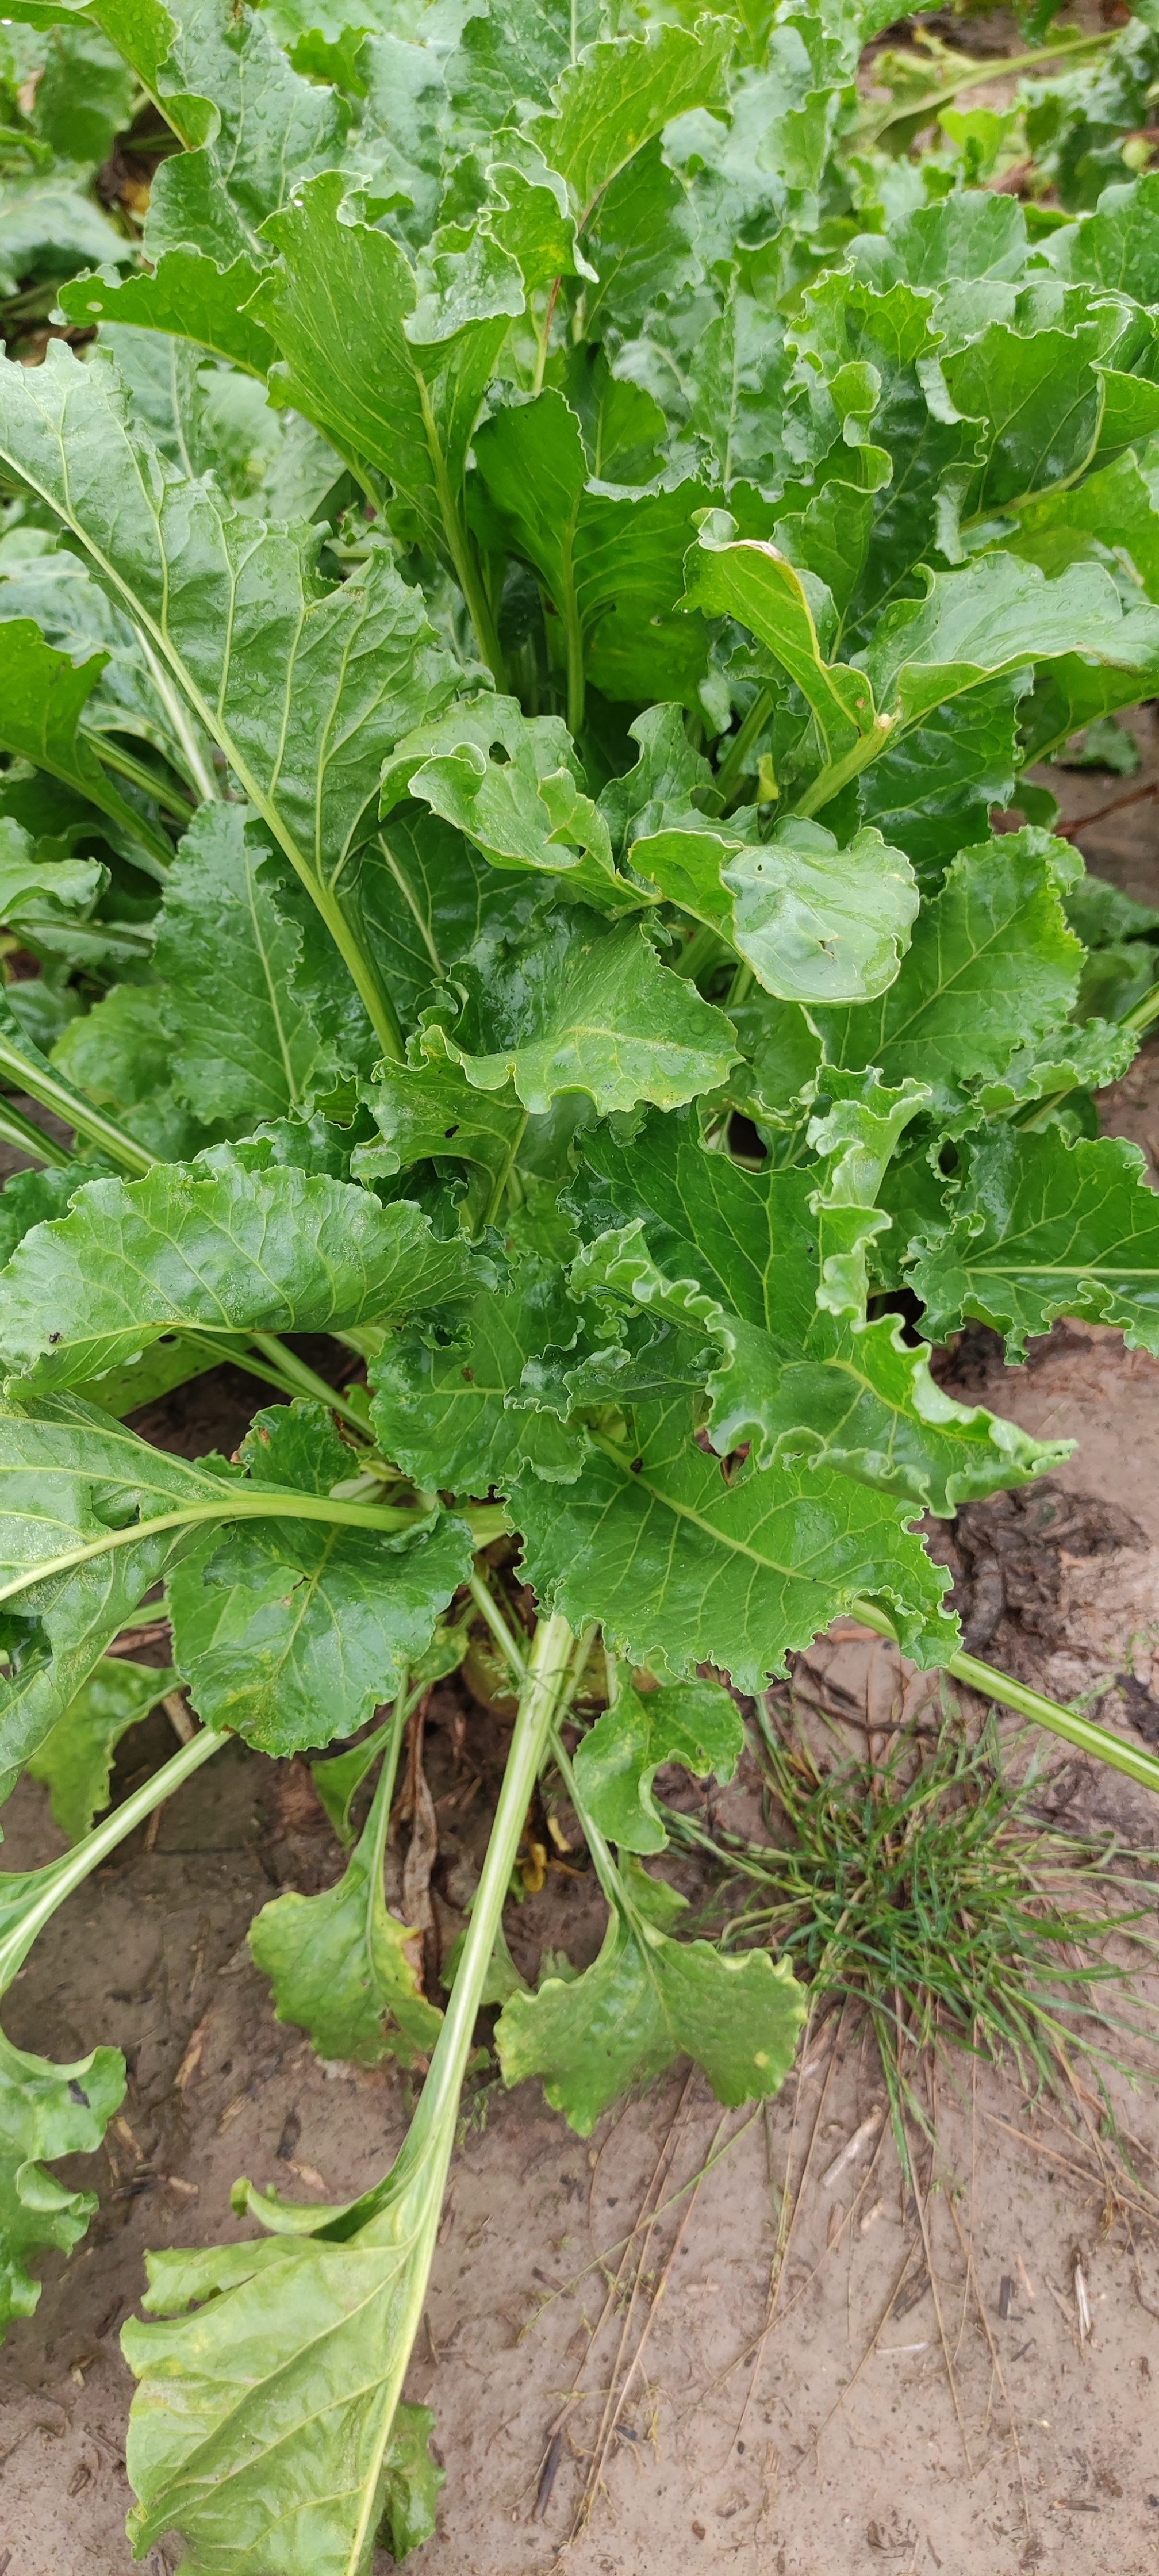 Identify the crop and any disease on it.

beet, unaffected
